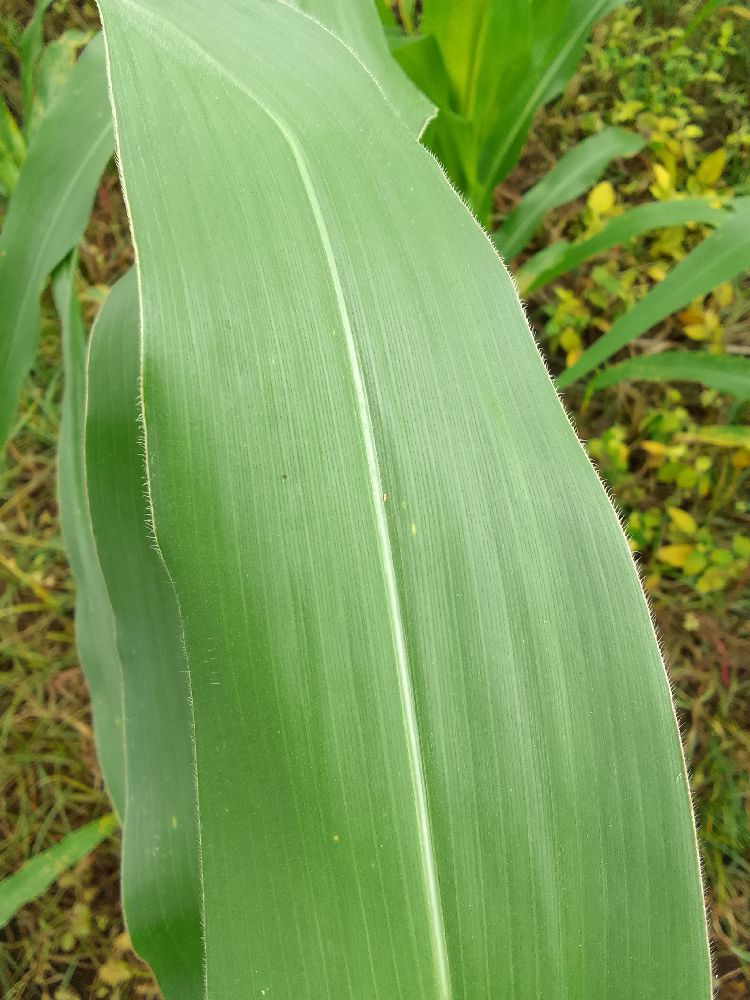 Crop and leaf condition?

maize, healthy
